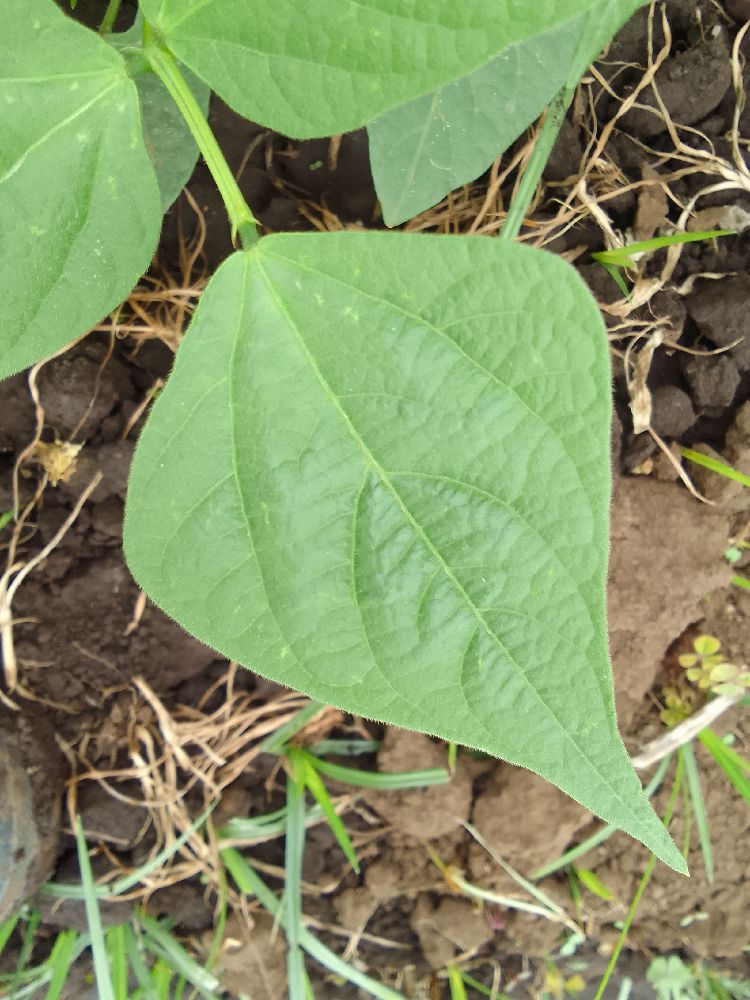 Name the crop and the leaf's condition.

common bean, healthy
